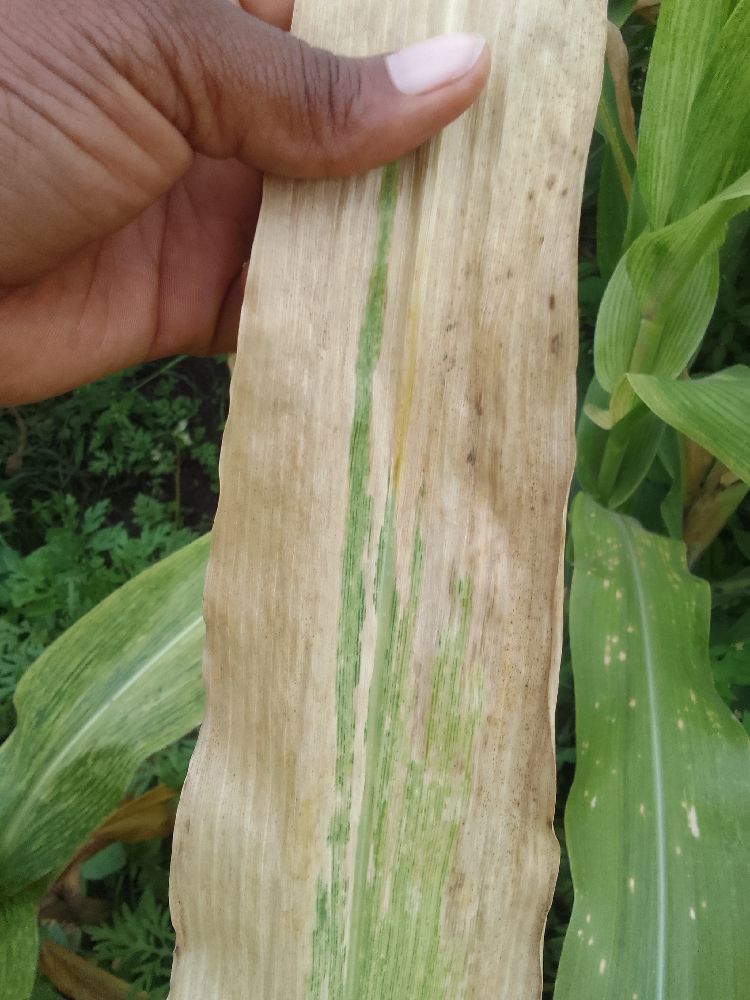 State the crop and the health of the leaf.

maize, maize lethal necrosis
